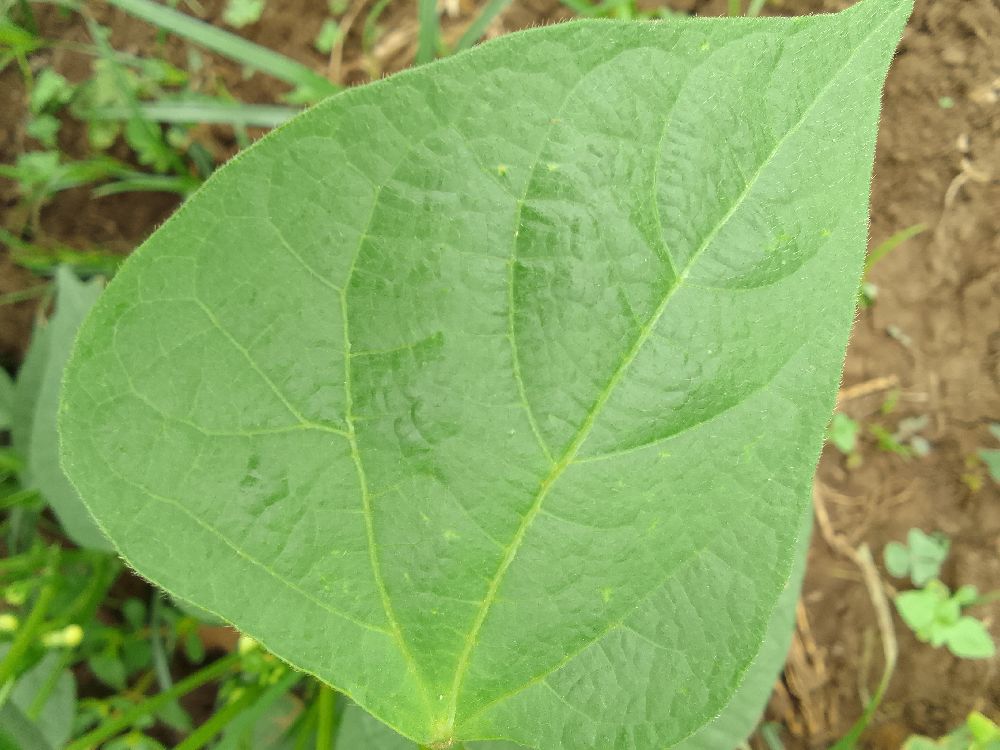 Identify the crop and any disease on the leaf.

common bean, healthy
